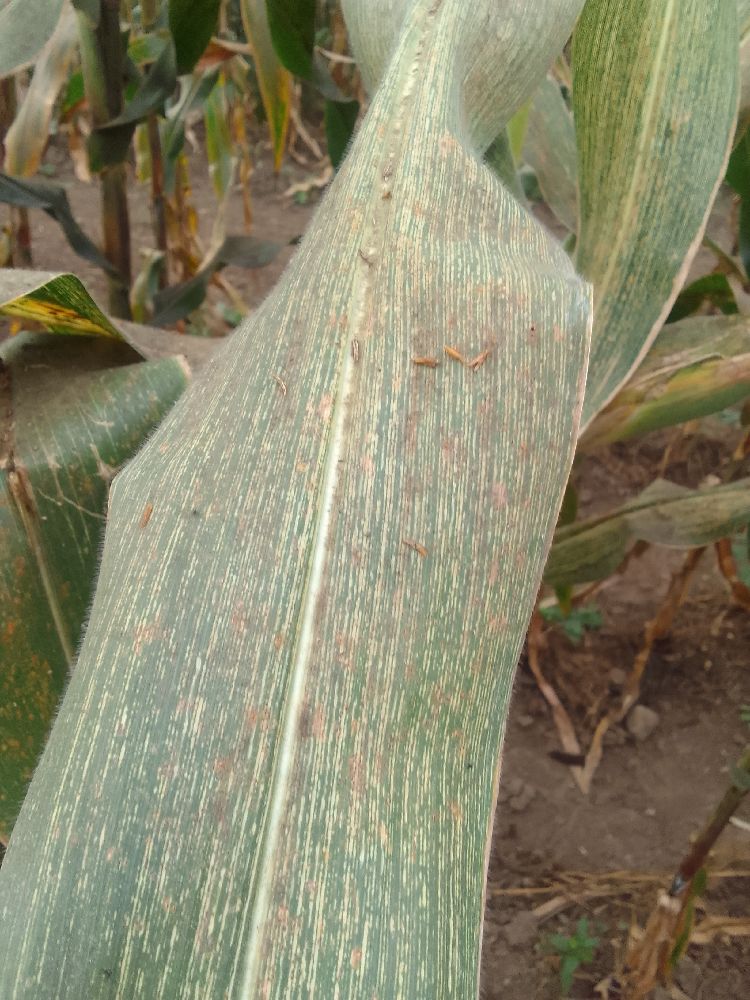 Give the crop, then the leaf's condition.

maize, maize streak virus
